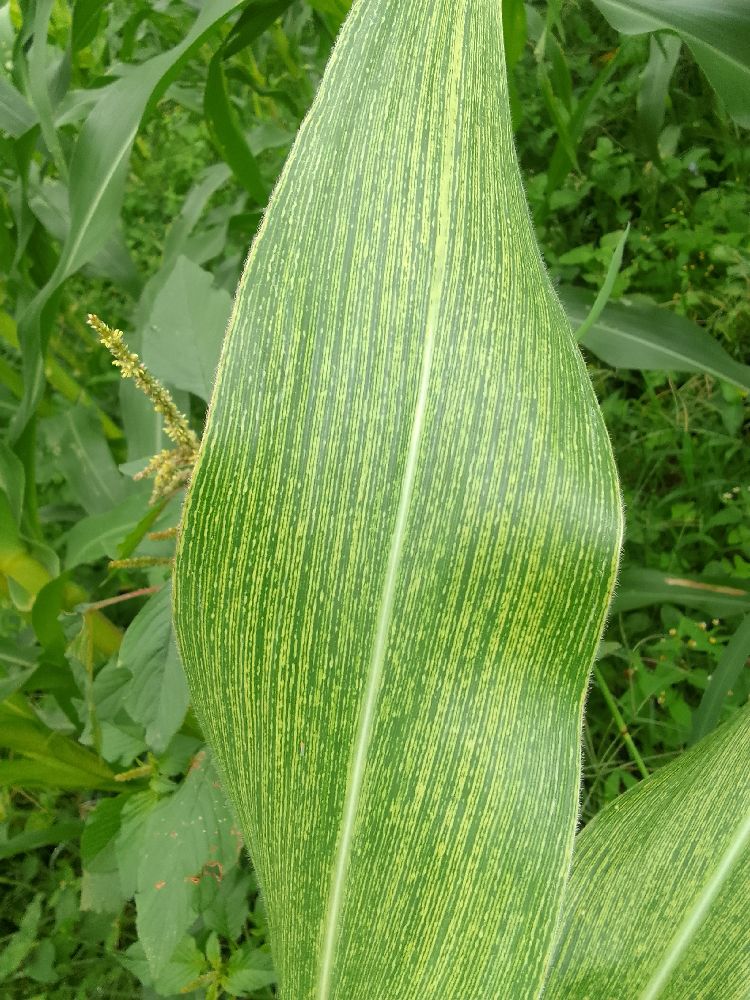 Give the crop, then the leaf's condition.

maize, maize streak virus
